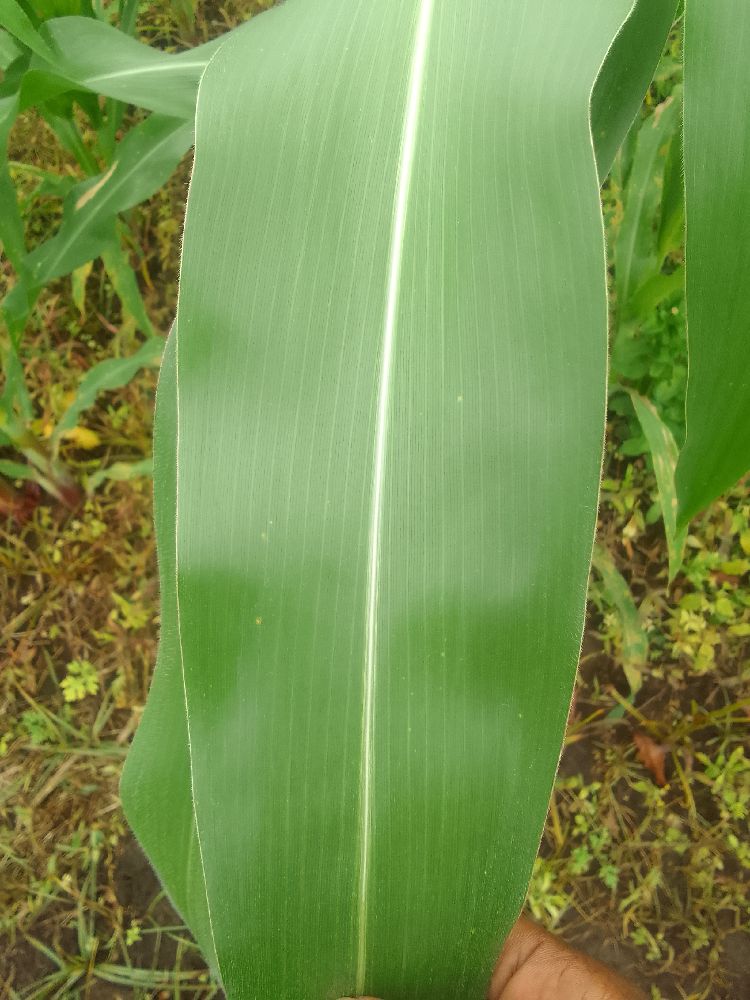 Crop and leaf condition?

maize, healthy
